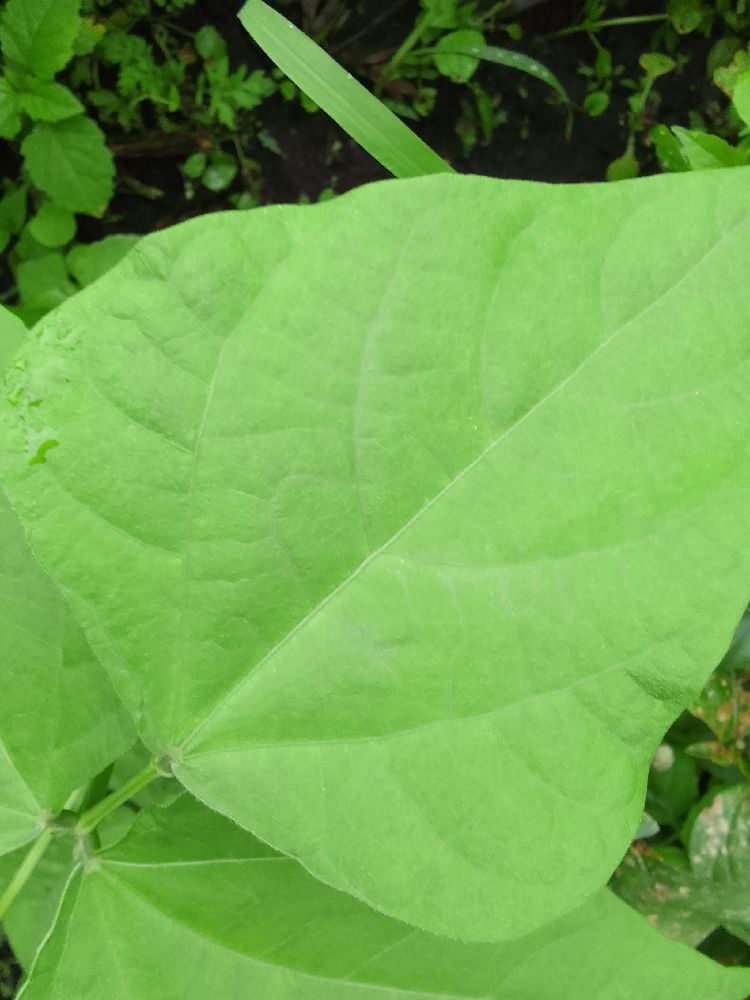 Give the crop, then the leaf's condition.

common bean, healthy
